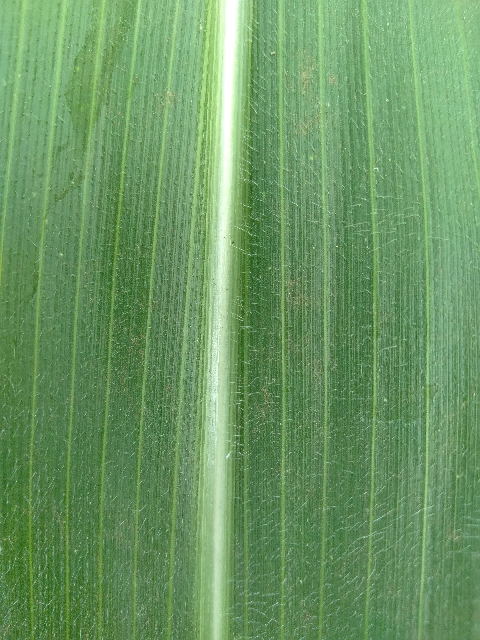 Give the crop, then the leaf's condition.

maize, healthy
